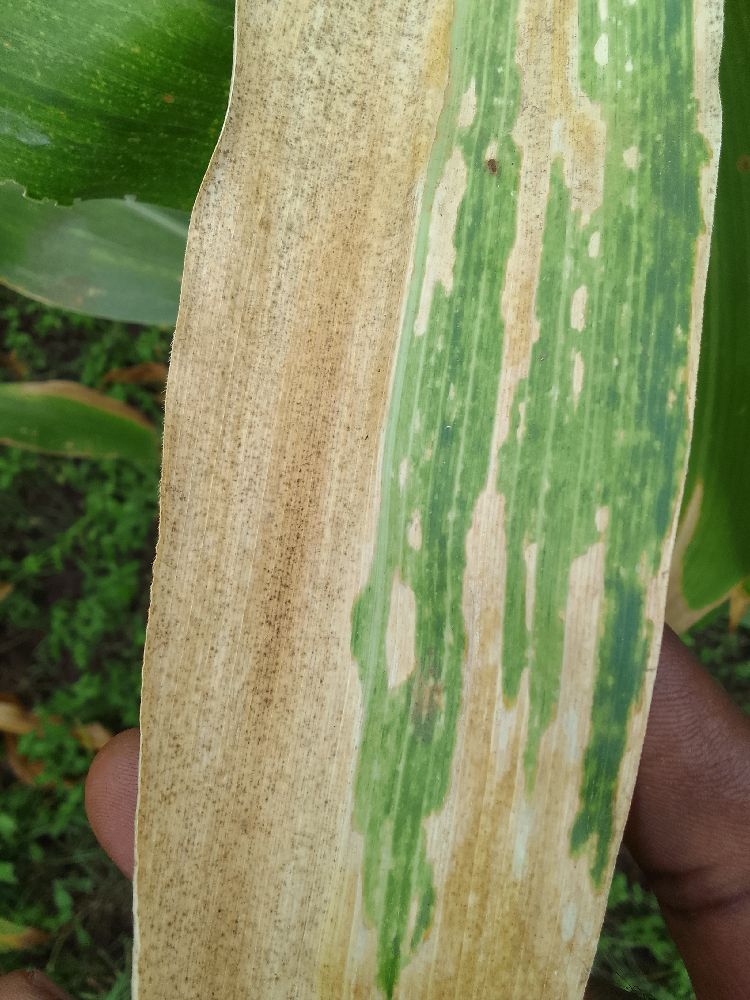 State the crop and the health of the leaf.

maize, maize lethal necrosis
